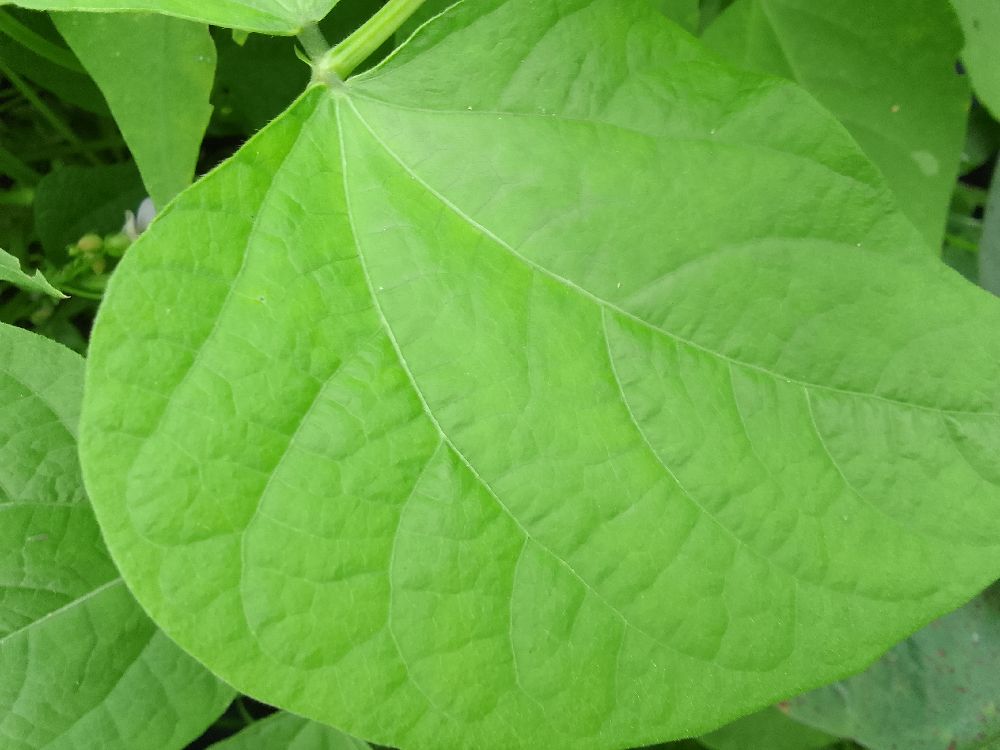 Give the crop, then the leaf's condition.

common bean, healthy
